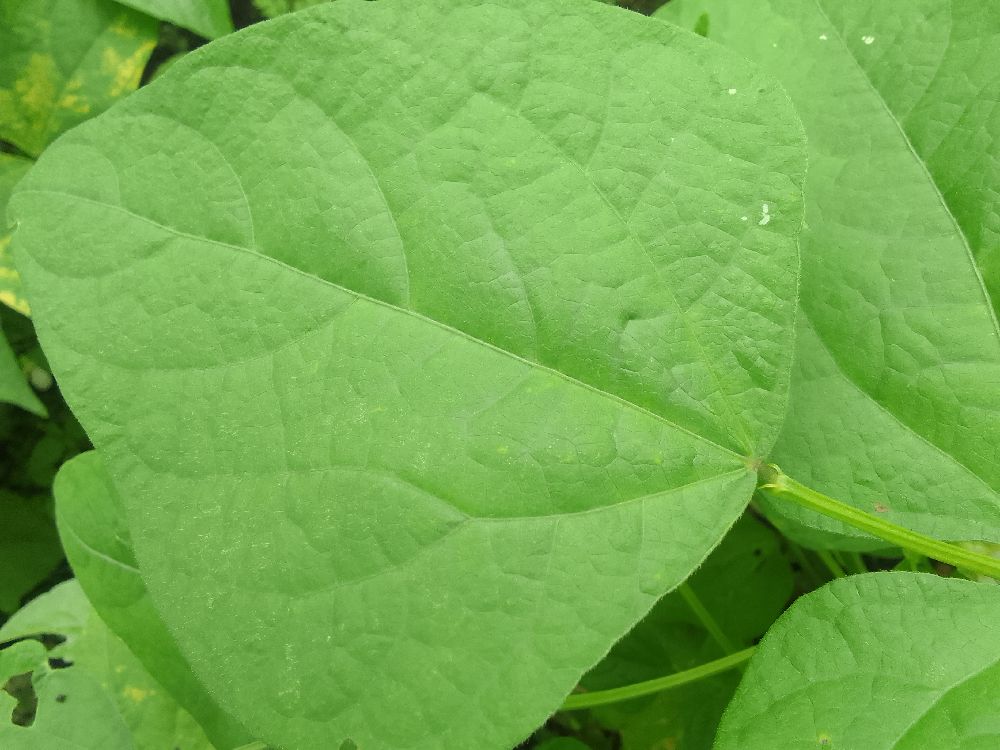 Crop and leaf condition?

common bean, healthy
